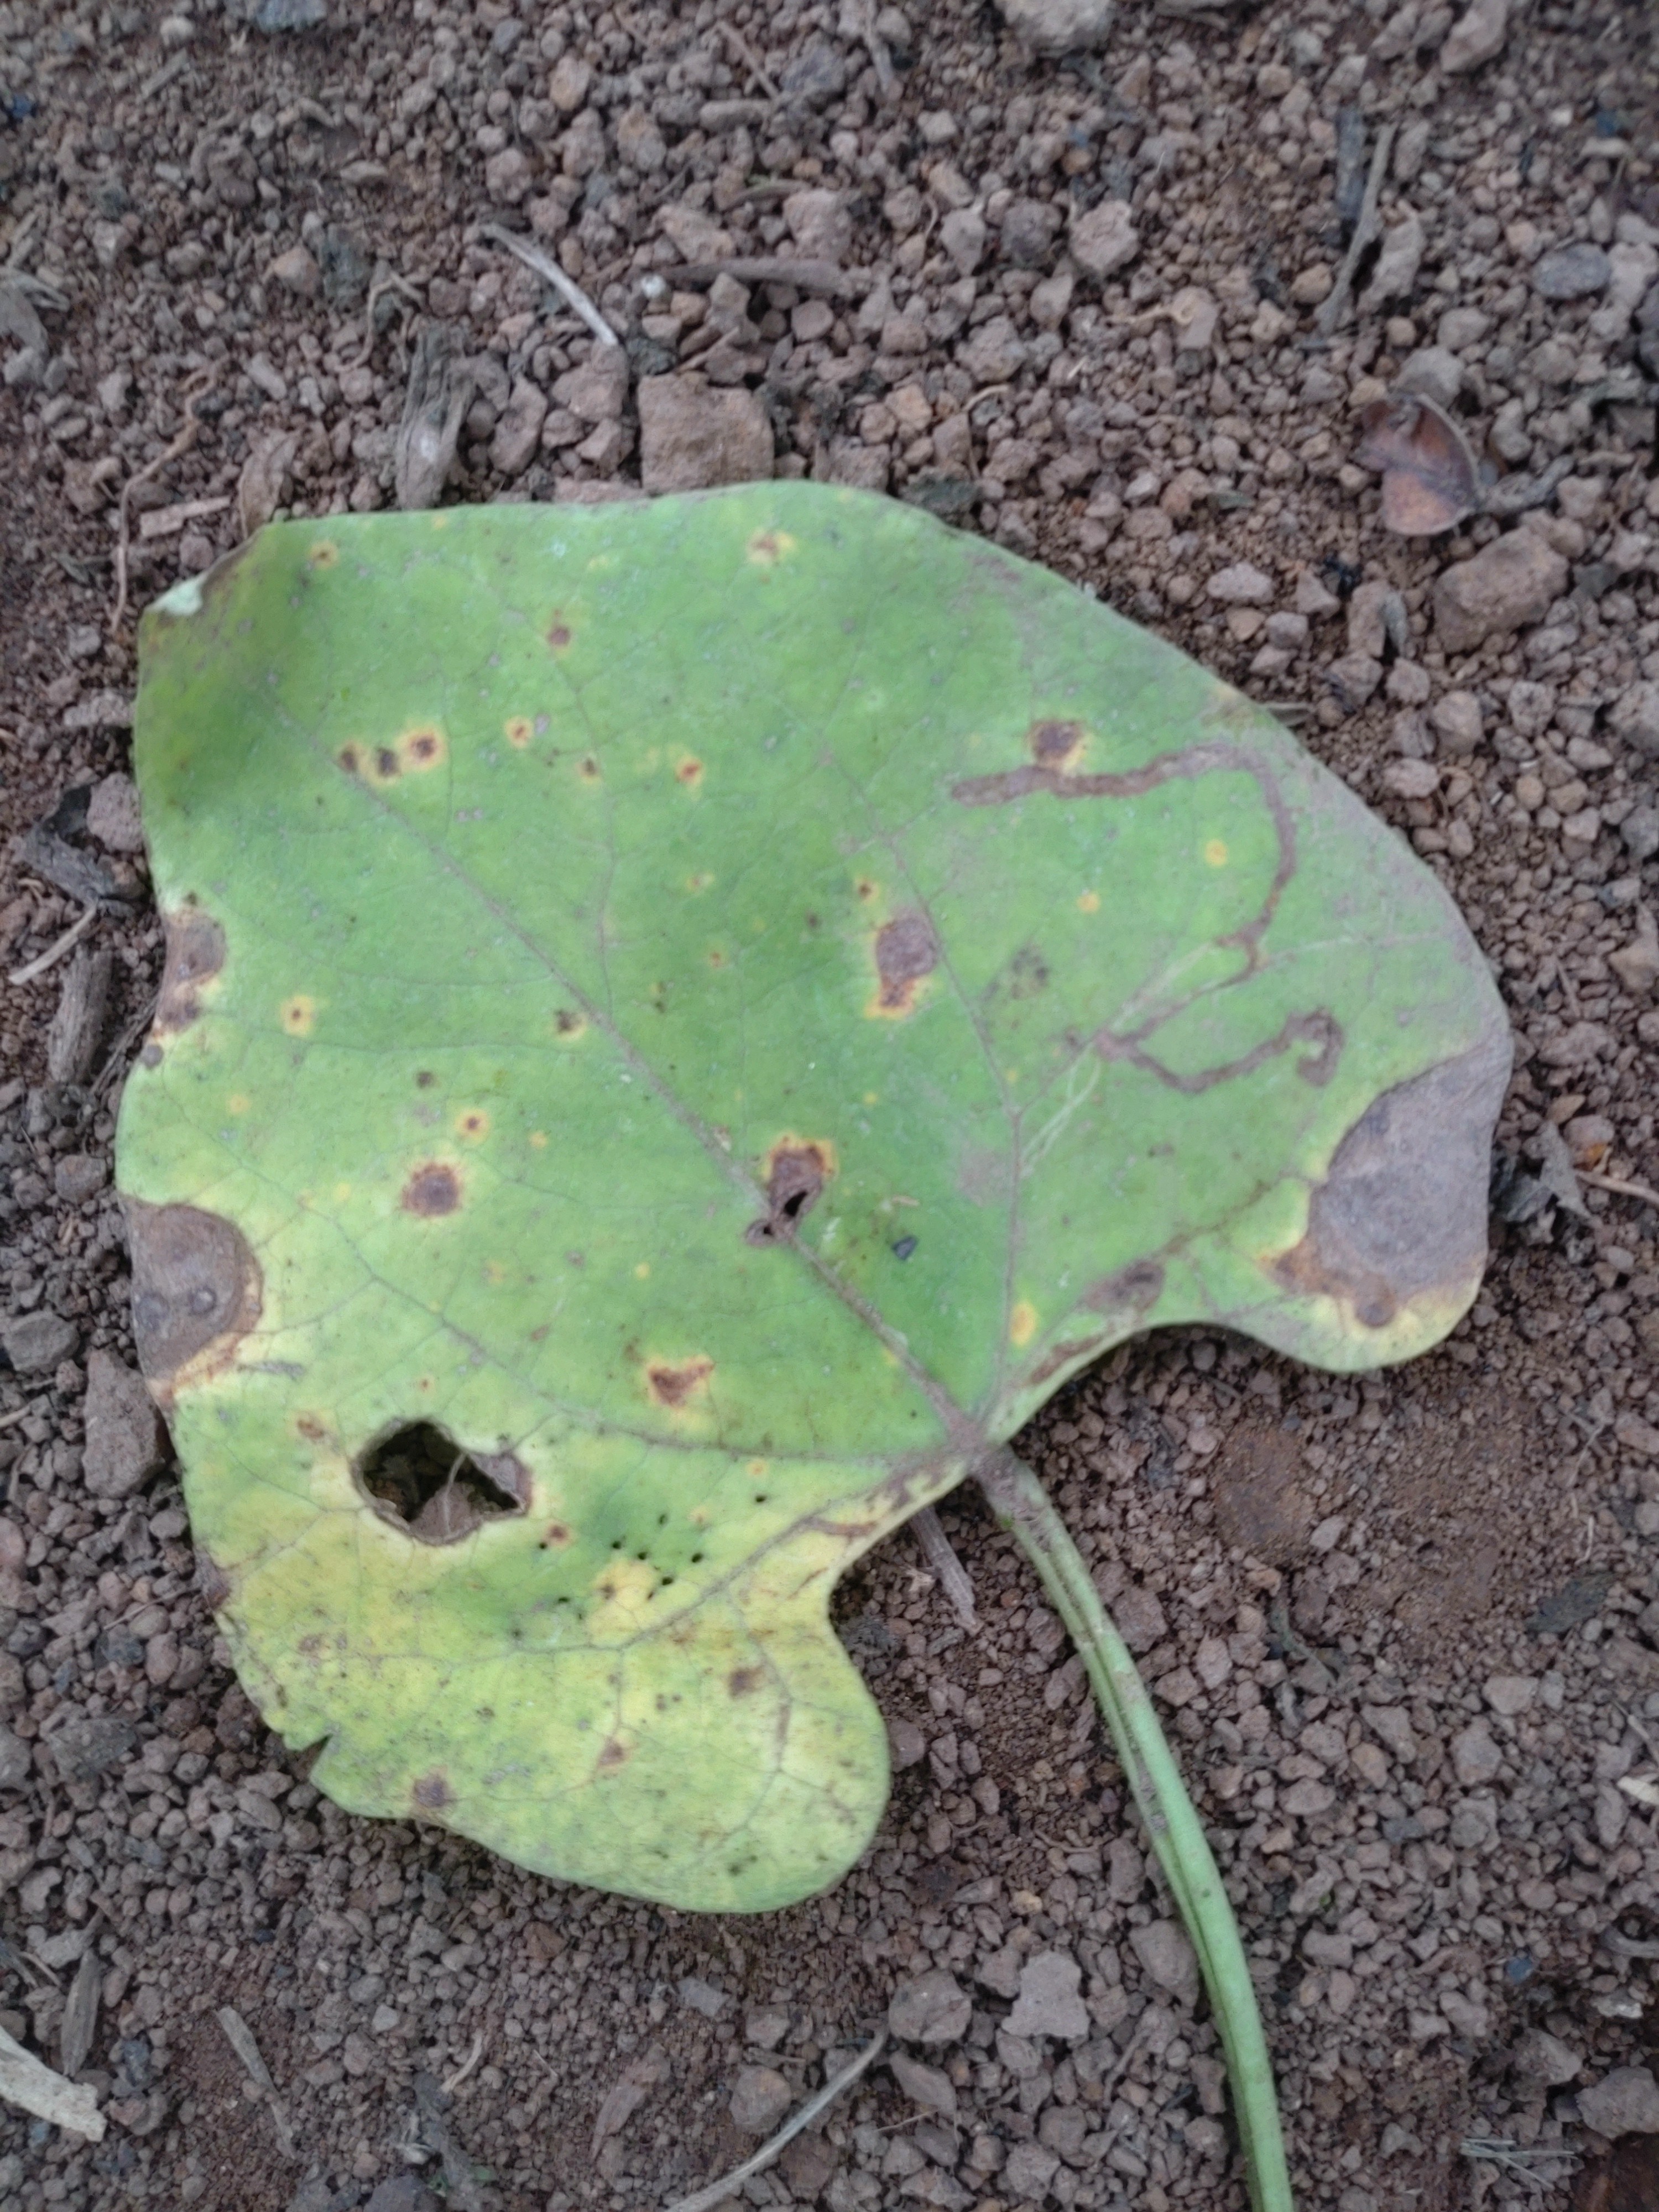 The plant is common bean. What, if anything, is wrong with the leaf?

rust
